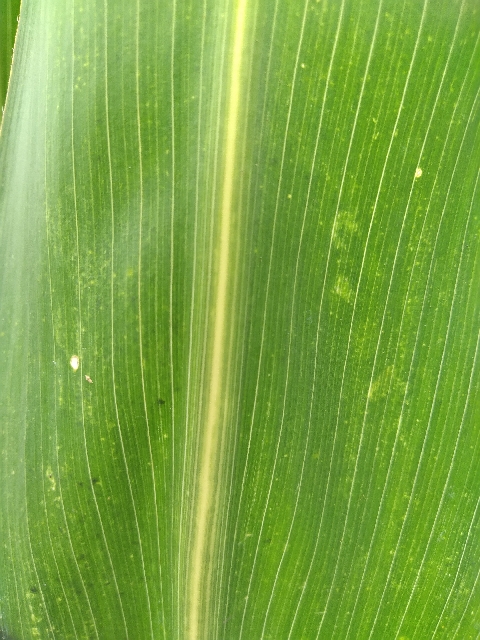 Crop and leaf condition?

maize, maize lethal necrosis
